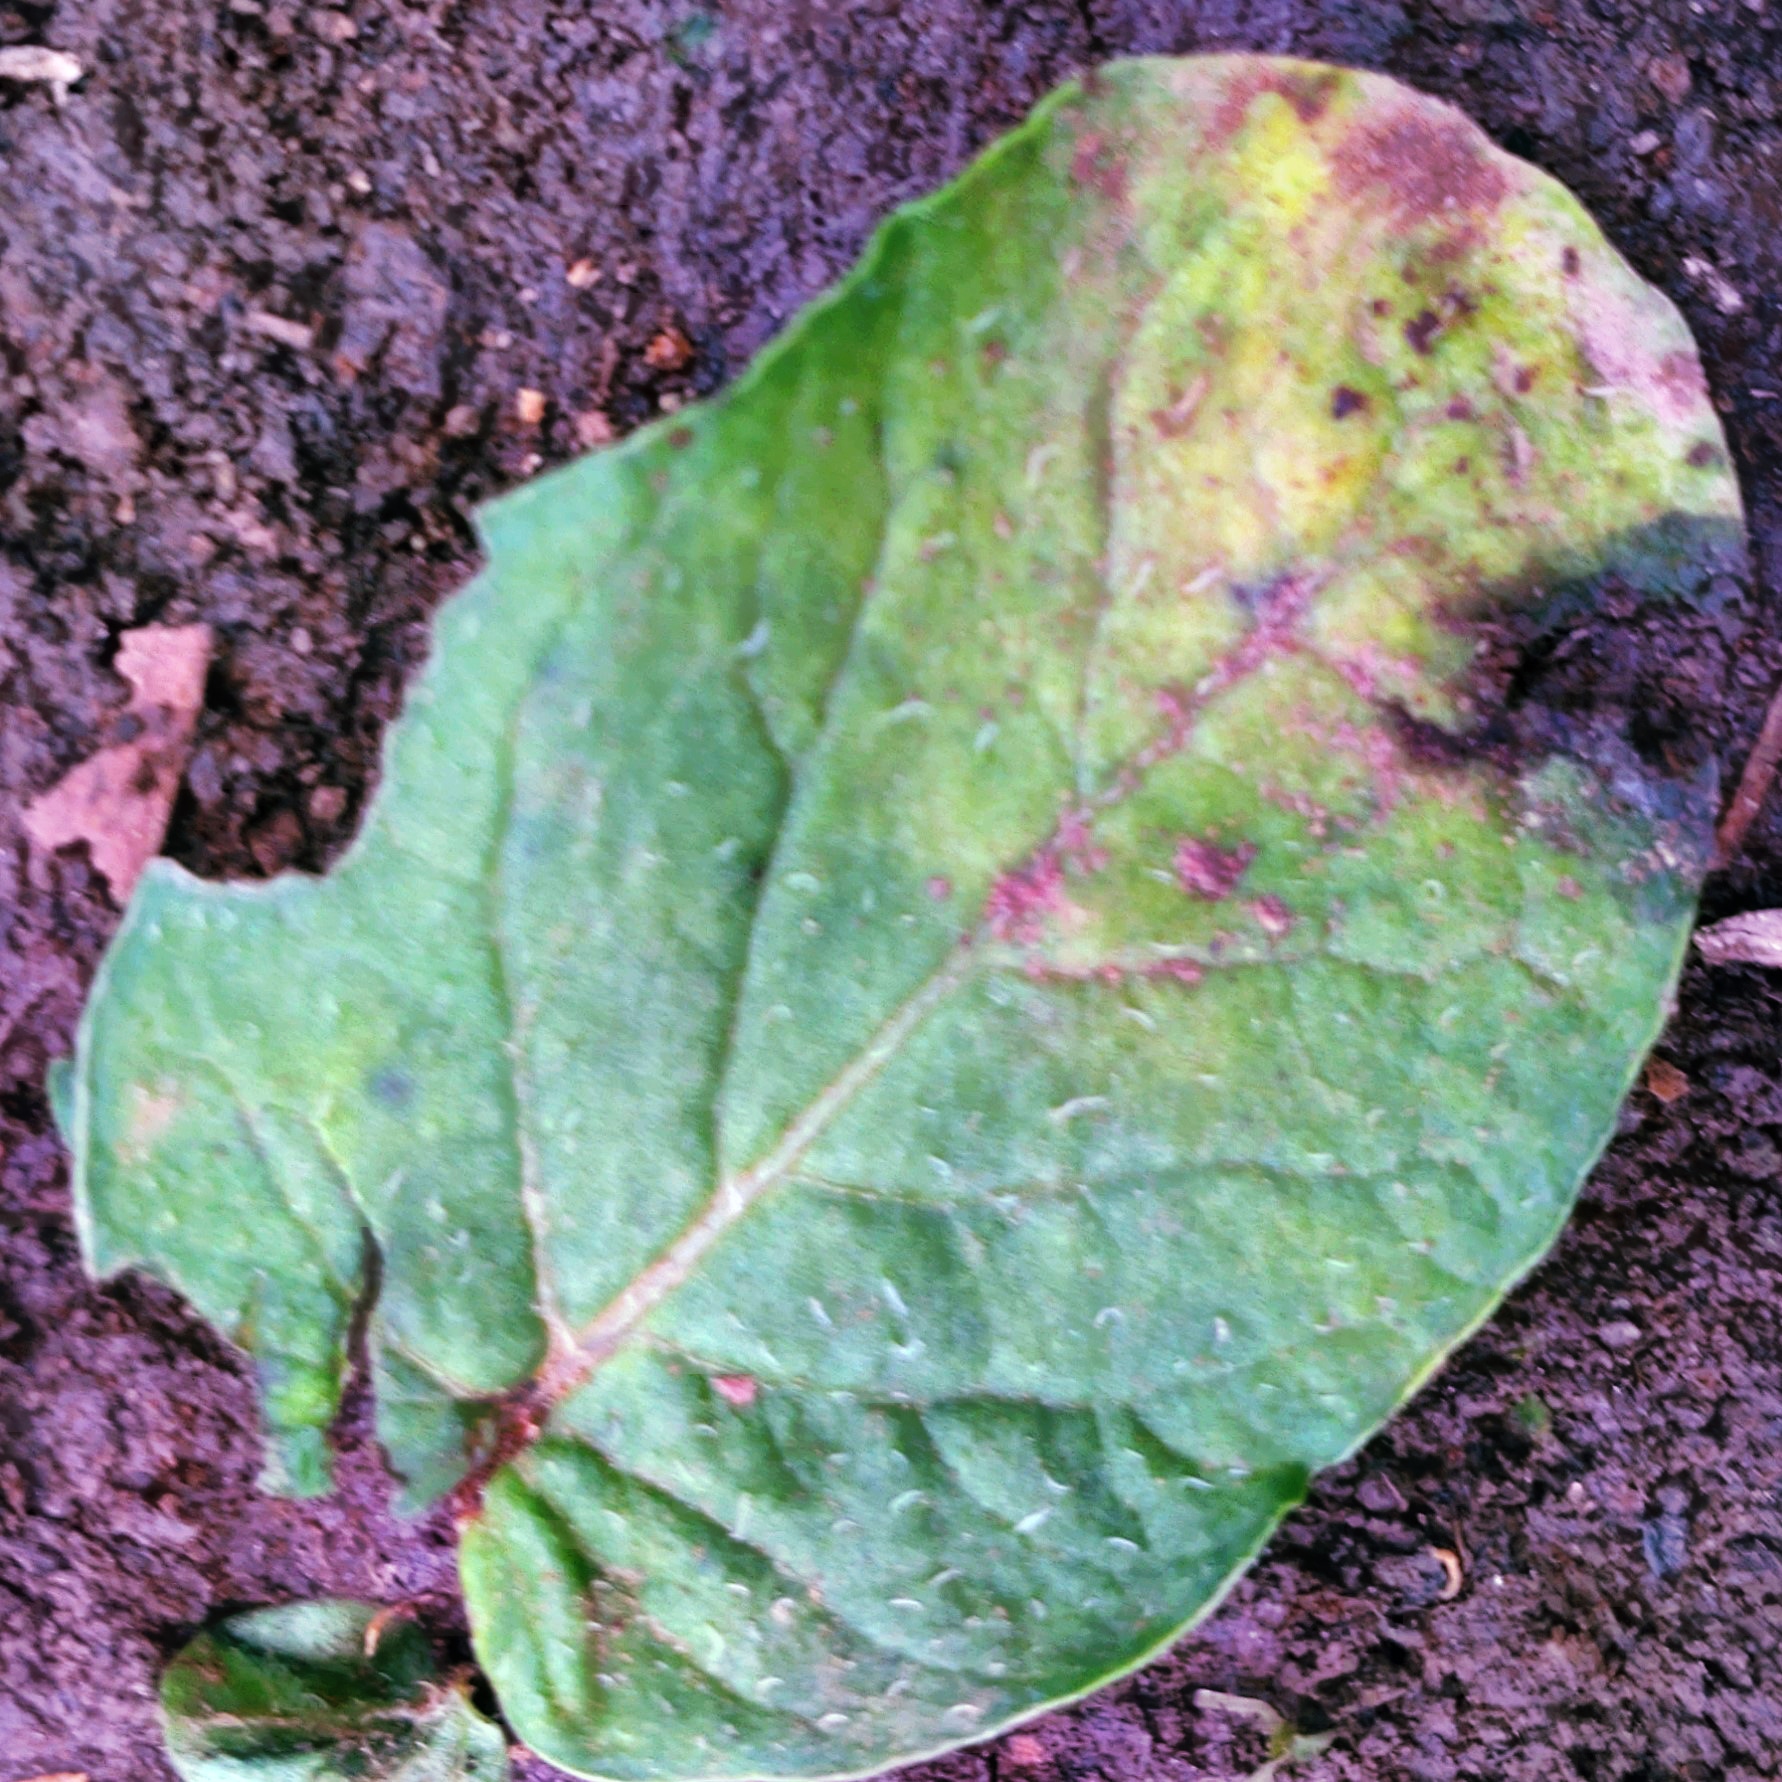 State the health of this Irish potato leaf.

late blight
